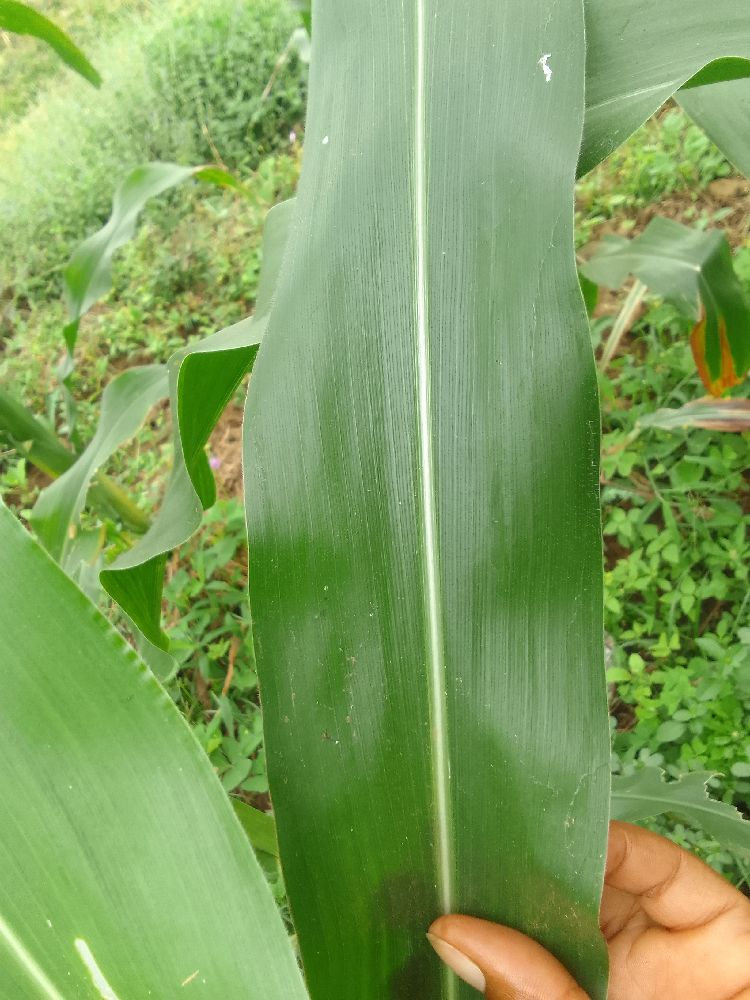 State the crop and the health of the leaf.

maize, healthy
